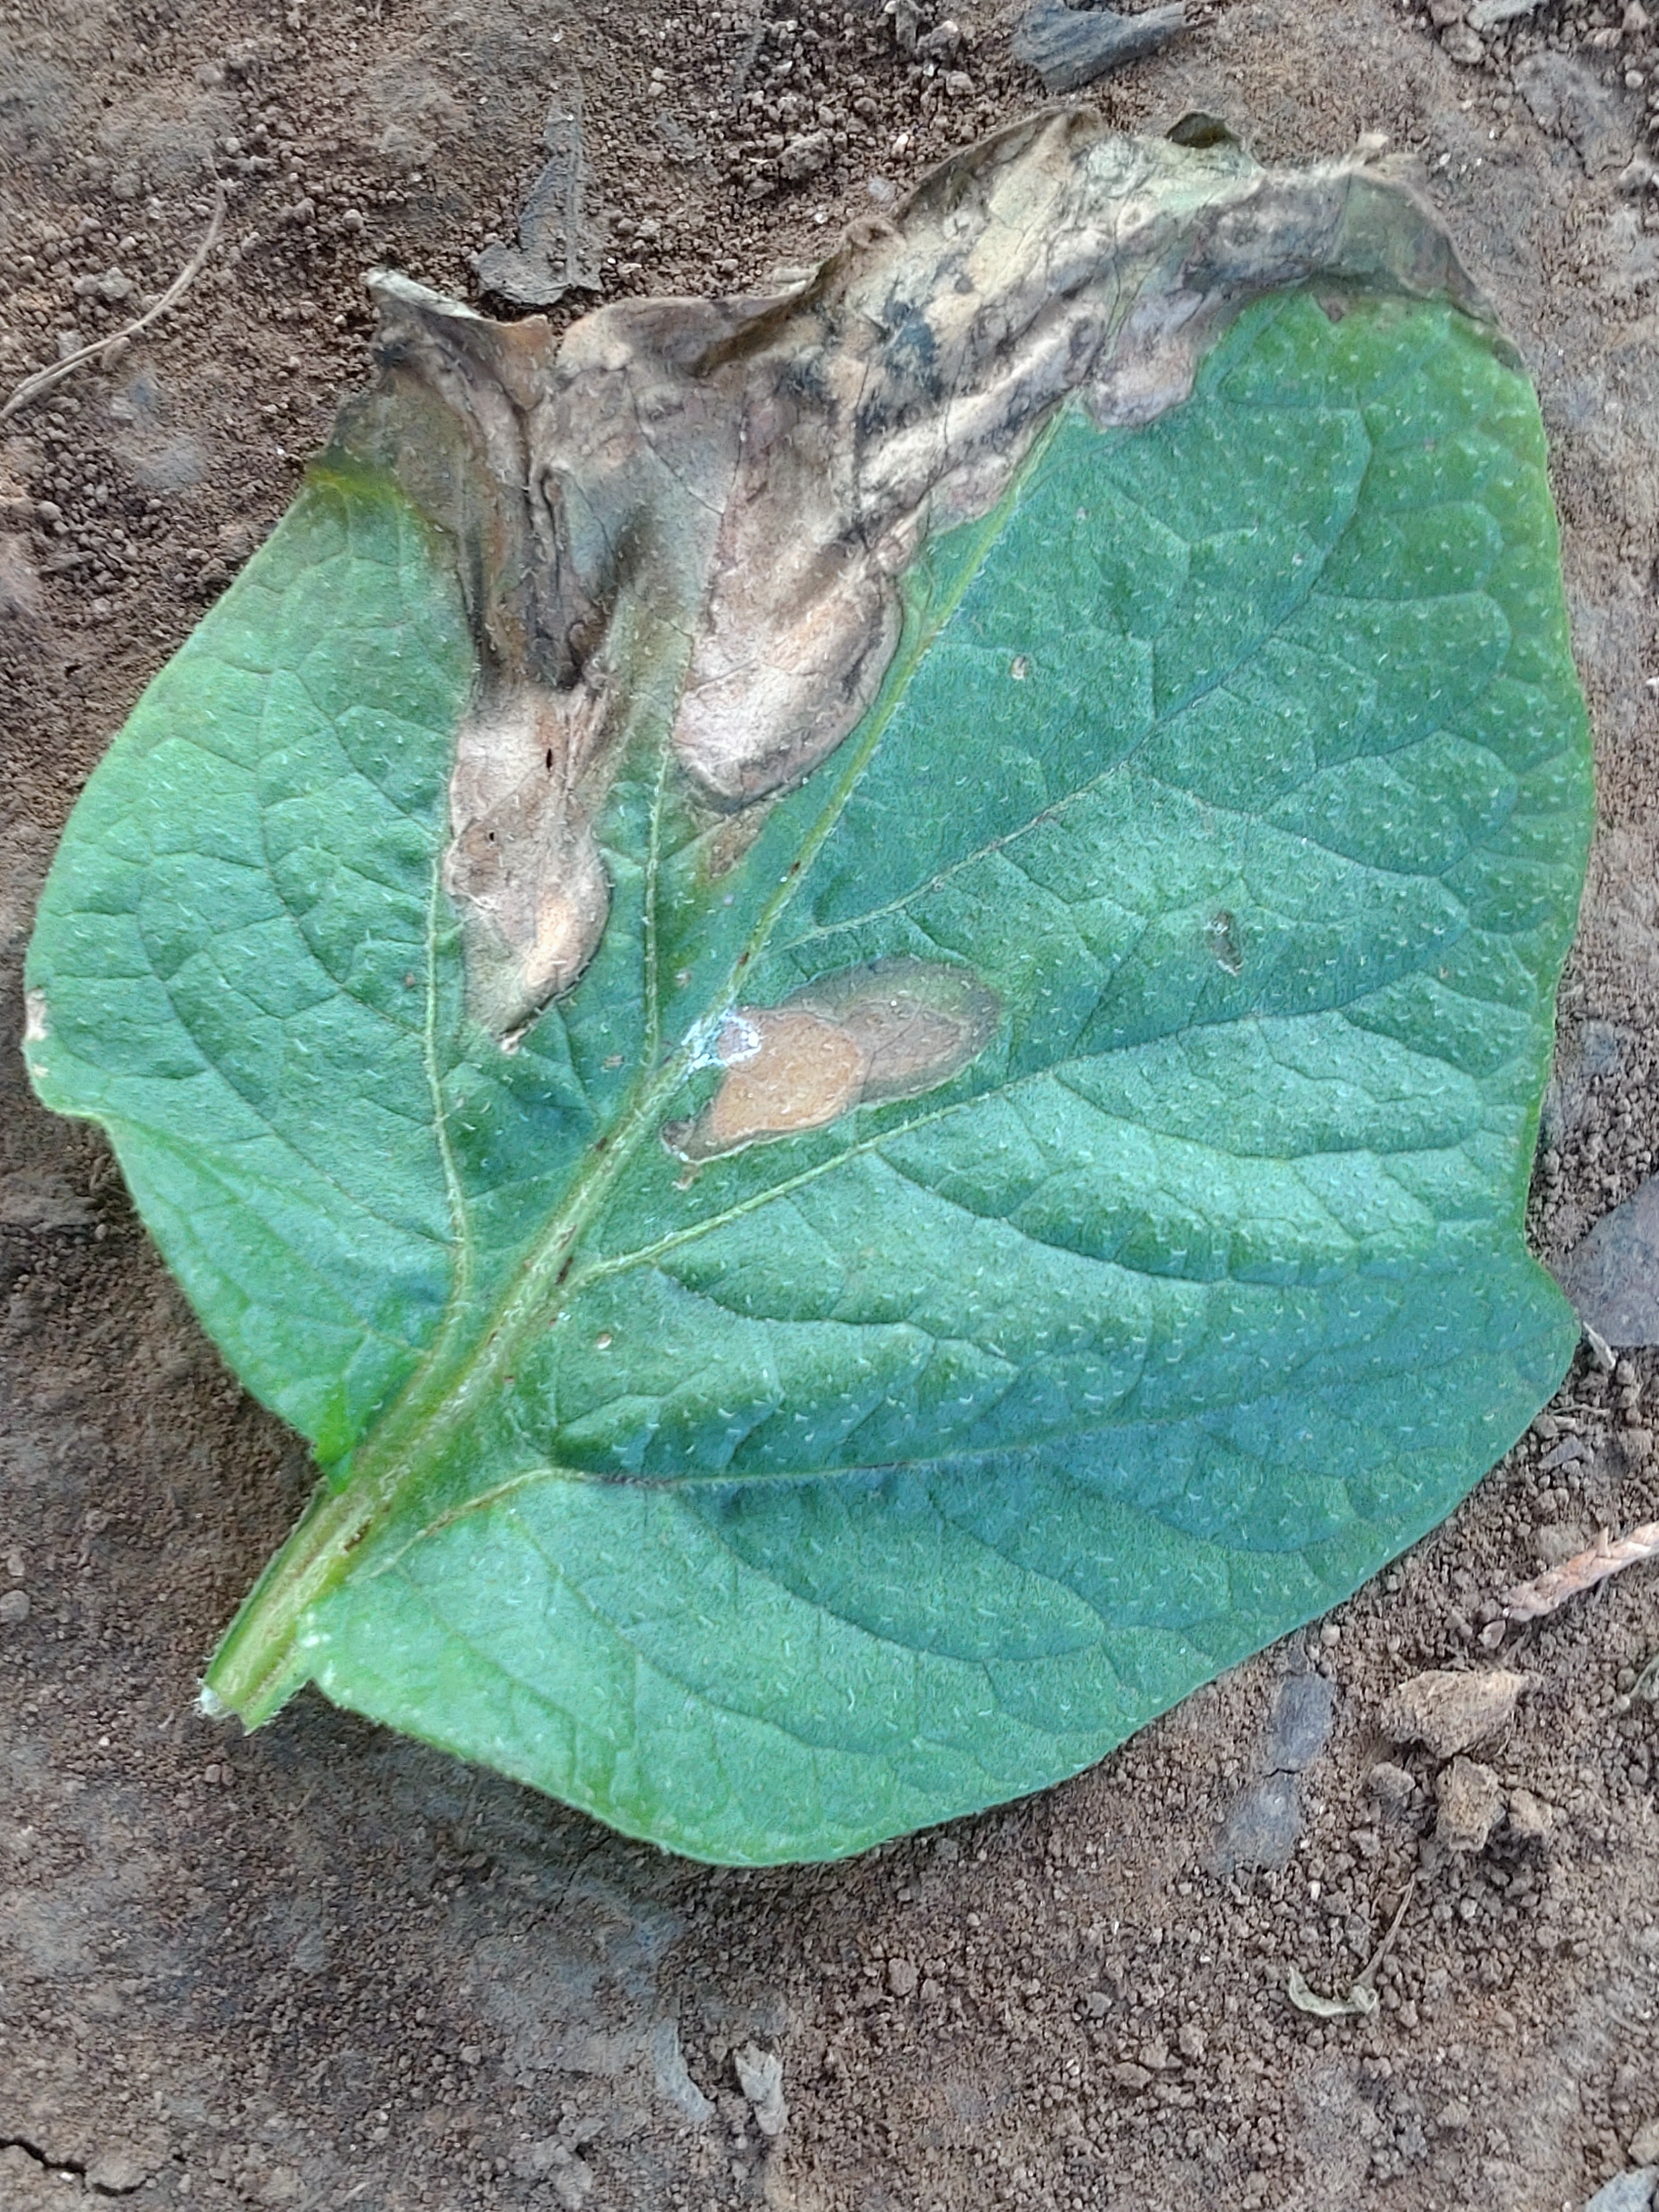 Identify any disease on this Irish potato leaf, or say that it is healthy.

early blight
